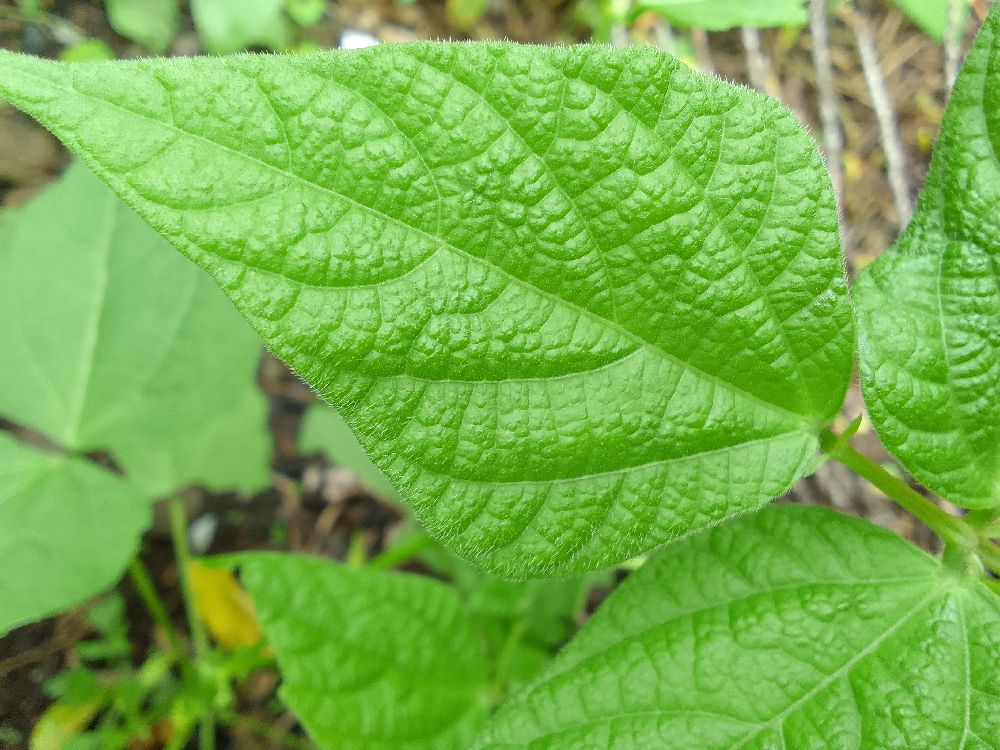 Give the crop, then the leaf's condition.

common bean, healthy
